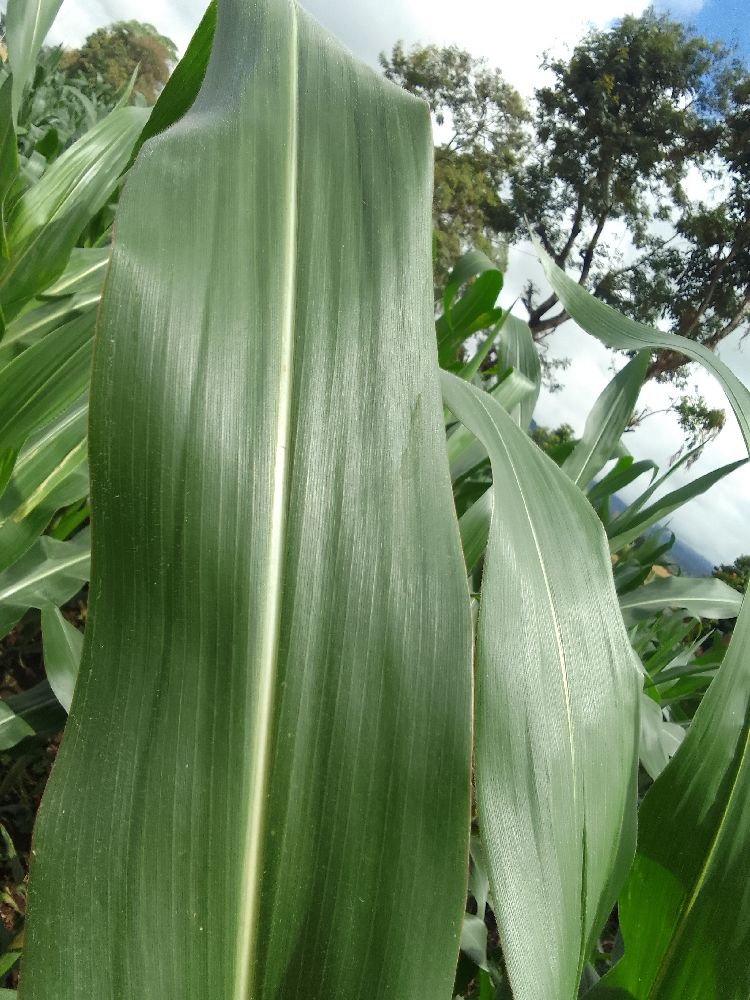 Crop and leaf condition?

maize, healthy
